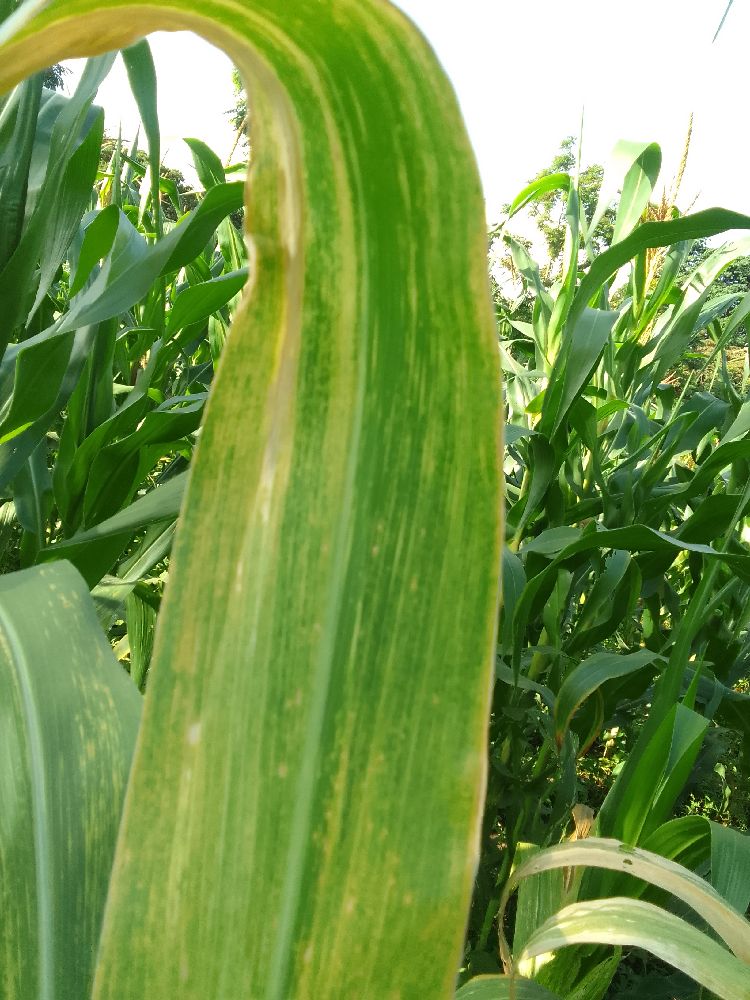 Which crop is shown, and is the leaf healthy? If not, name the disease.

maize, maize lethal necrosis
